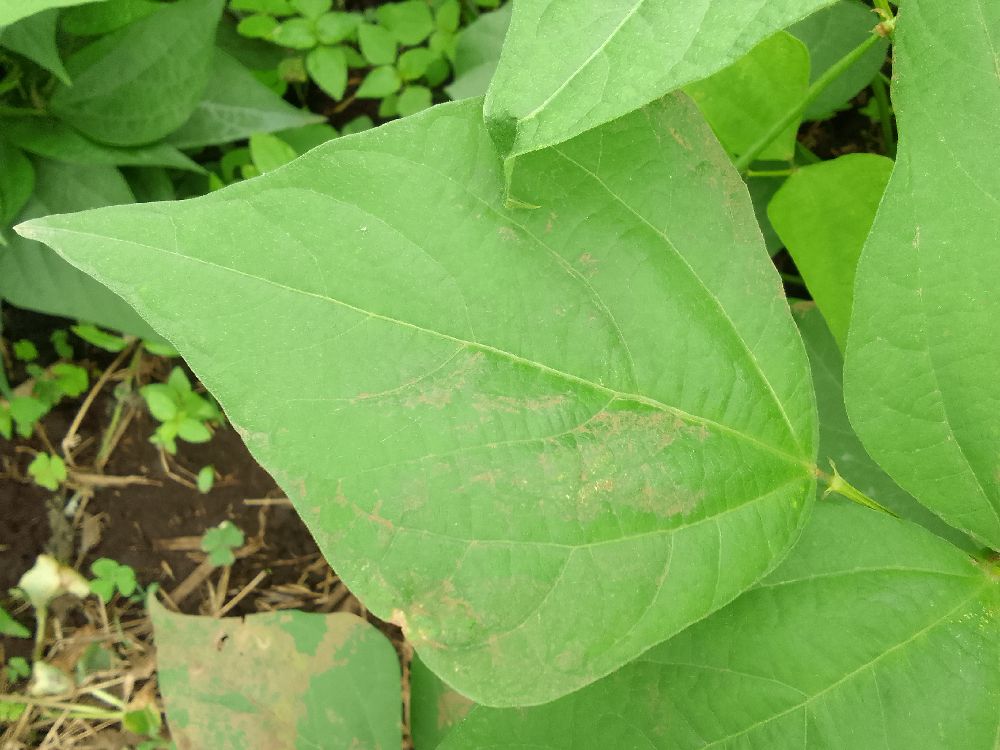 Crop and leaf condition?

common bean, healthy
